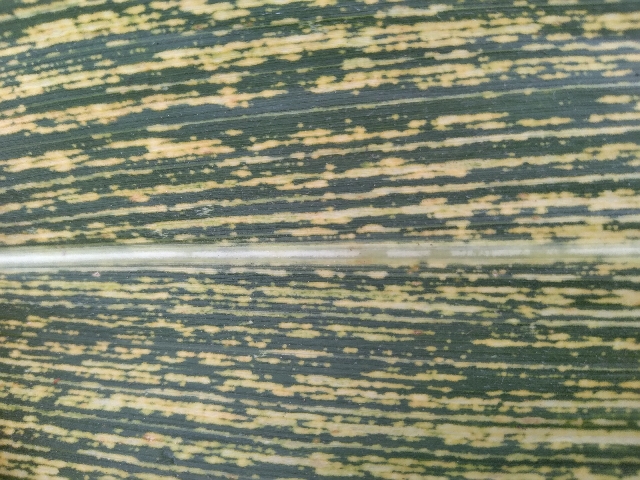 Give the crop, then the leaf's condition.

maize, maize streak virus
